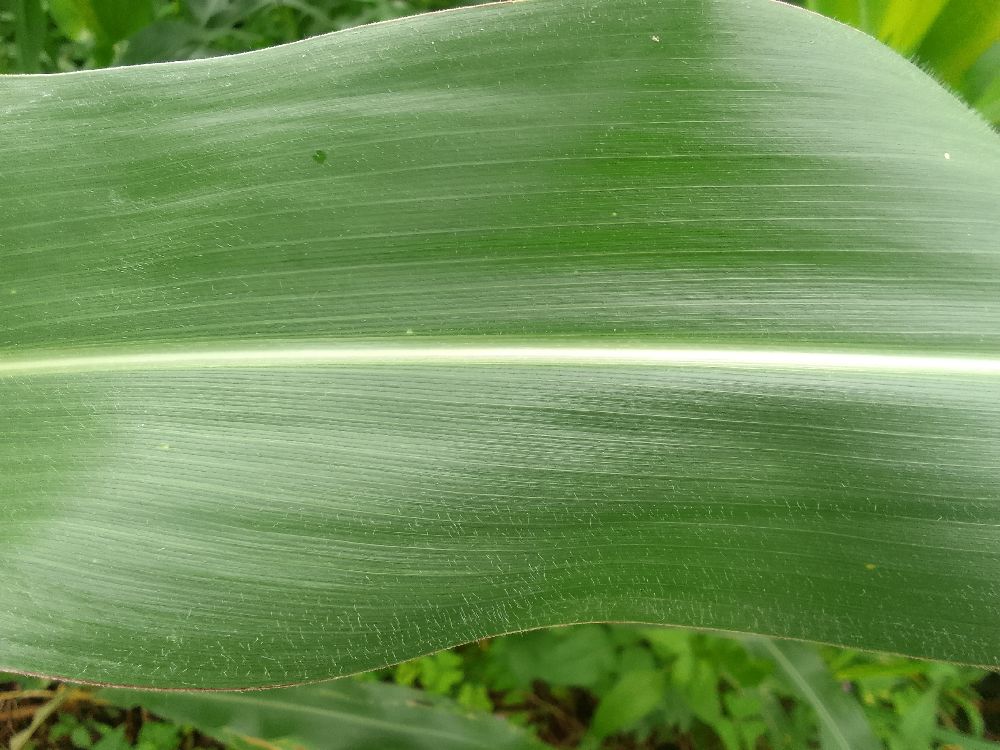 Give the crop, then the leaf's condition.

maize, healthy
